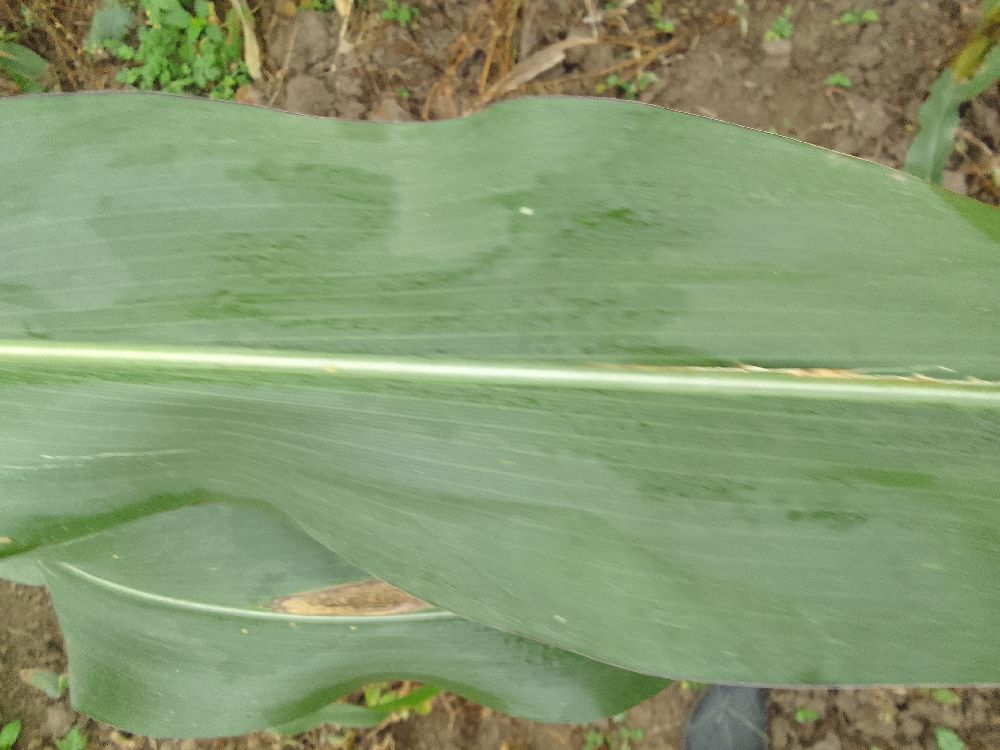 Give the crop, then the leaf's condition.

maize, healthy
